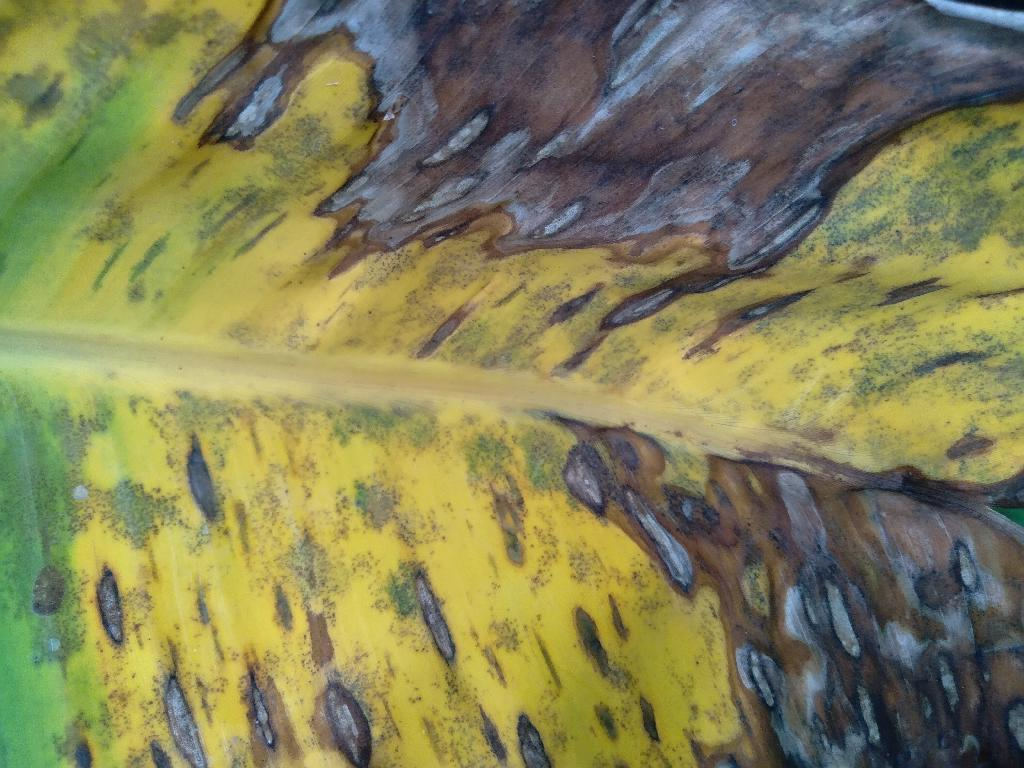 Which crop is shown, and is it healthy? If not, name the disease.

banana, black sigatoka
